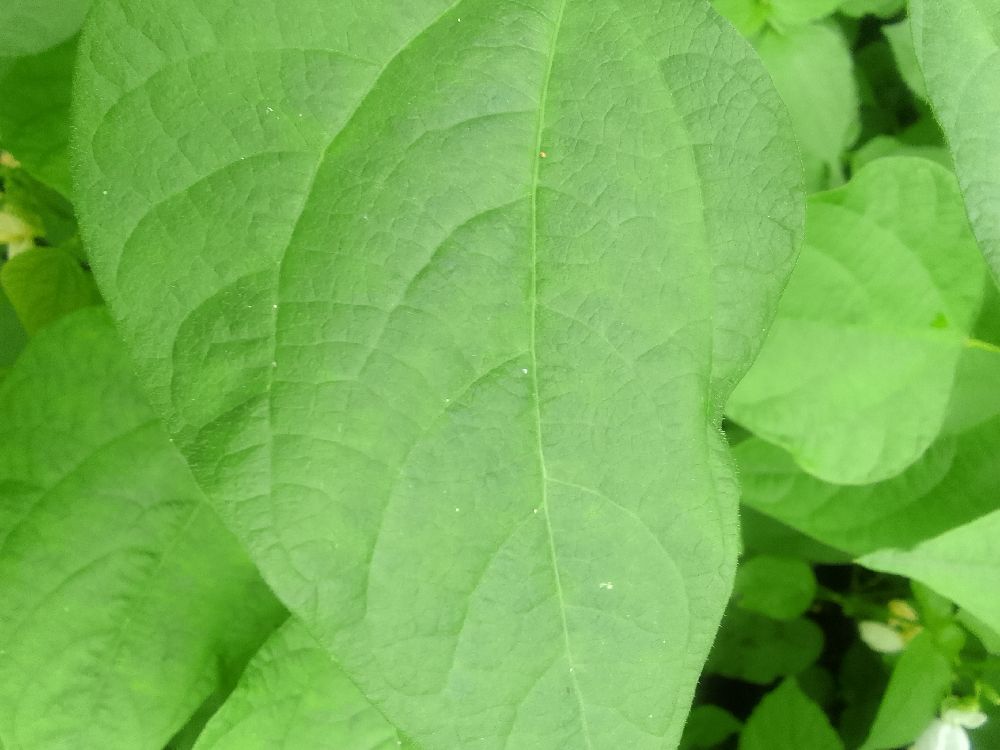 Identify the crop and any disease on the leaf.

common bean, healthy
